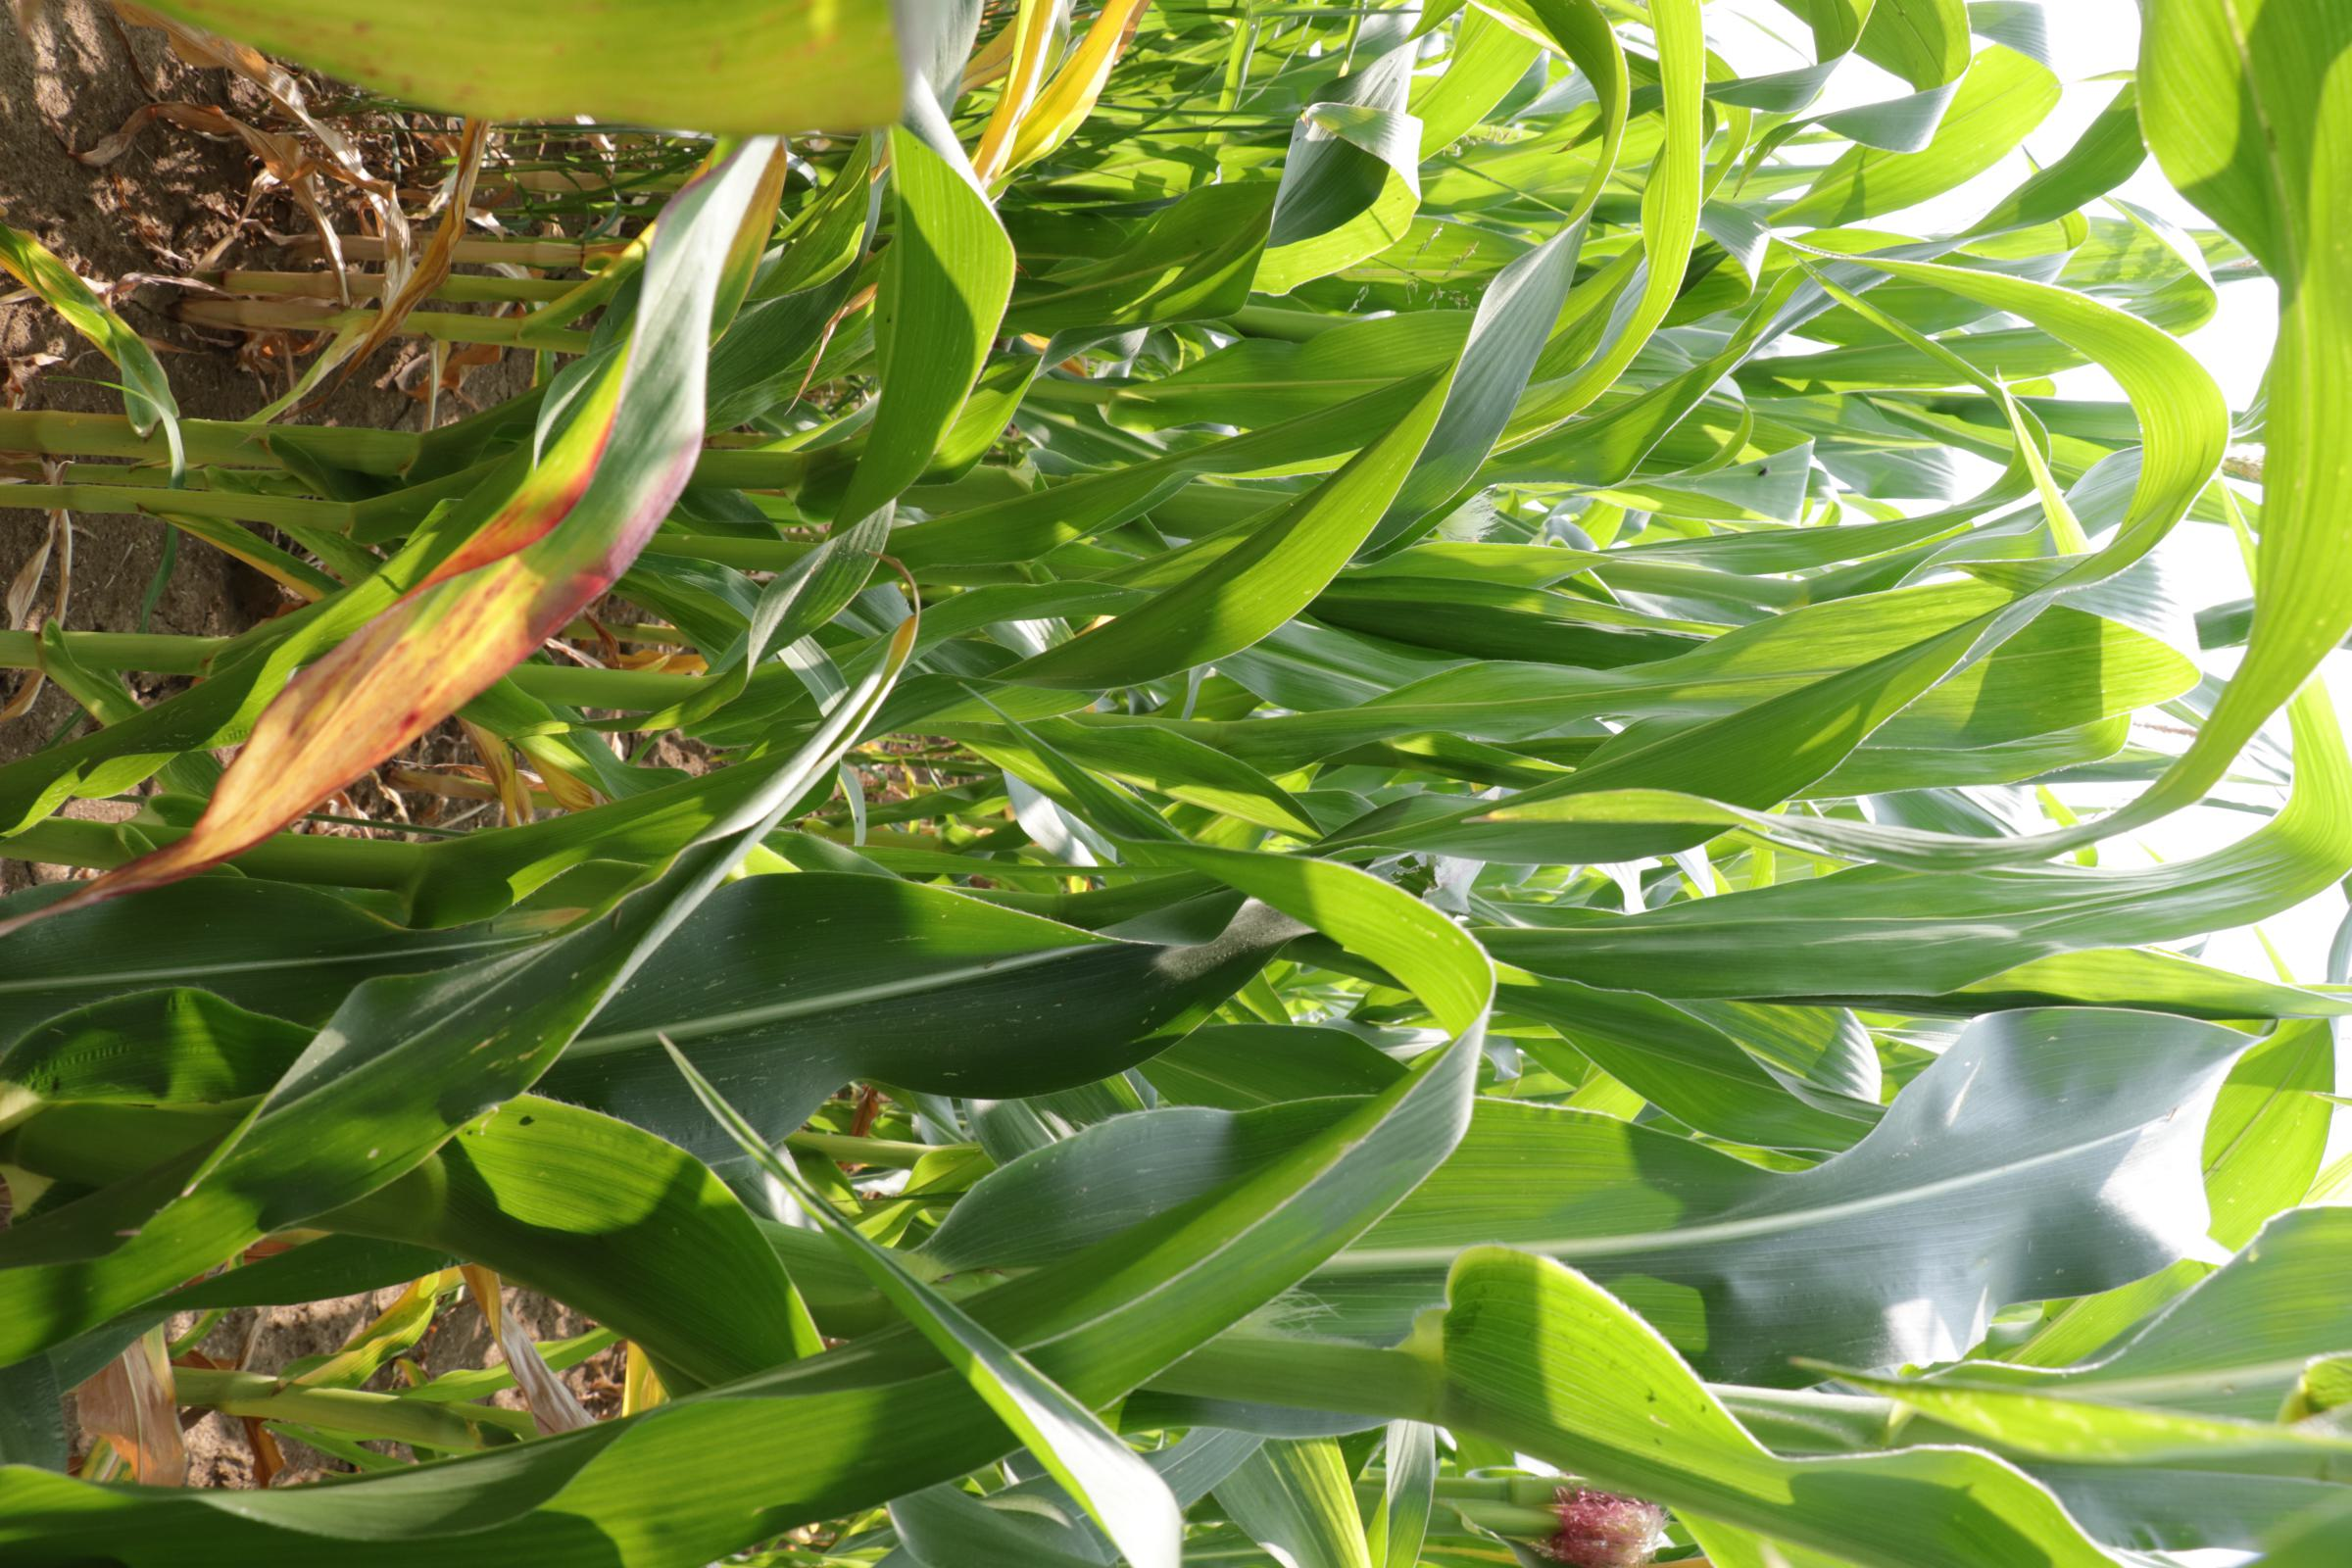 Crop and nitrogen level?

maize, no added nitrogen
